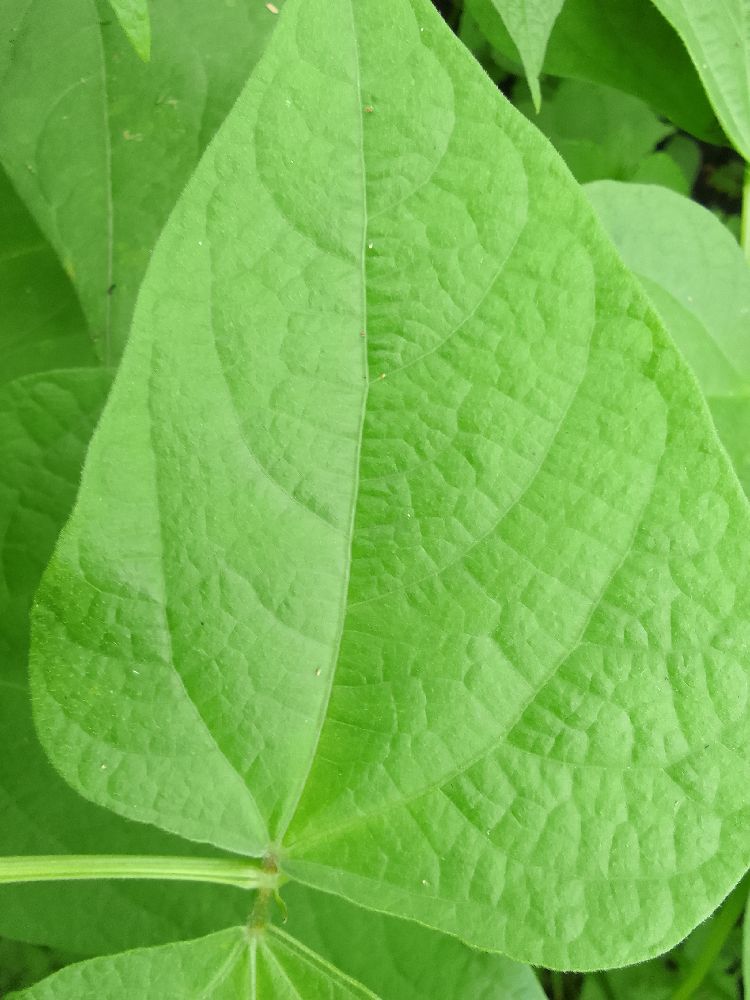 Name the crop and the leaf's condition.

common bean, healthy
